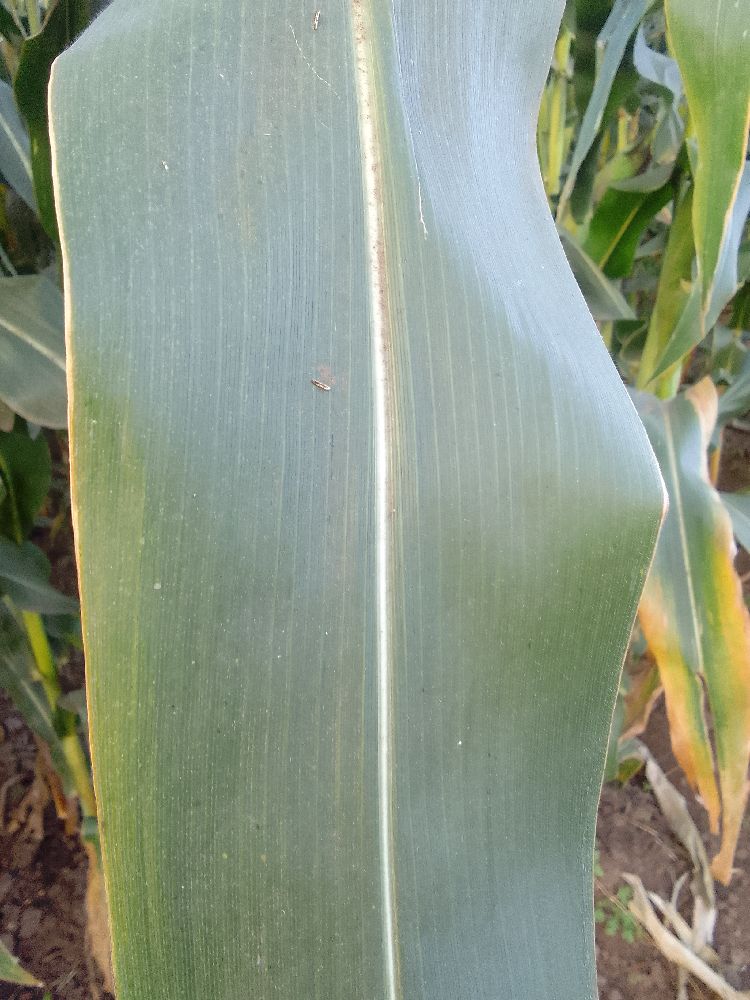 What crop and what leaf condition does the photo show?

maize, healthy
